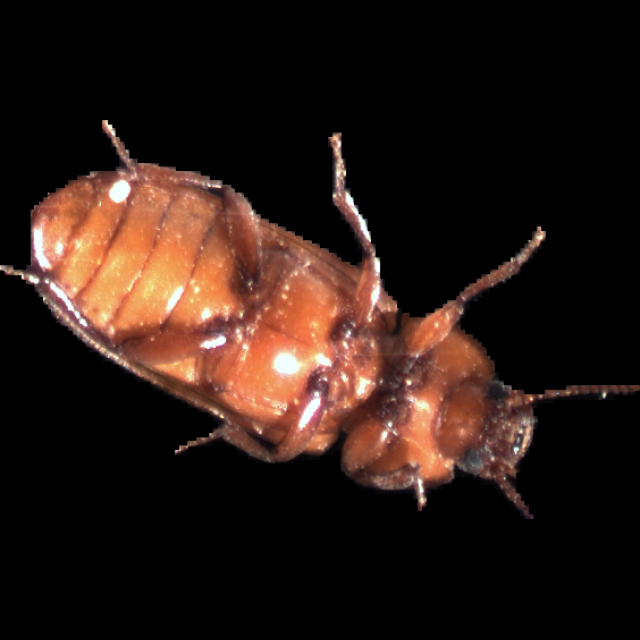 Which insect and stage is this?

mealworm beetle
